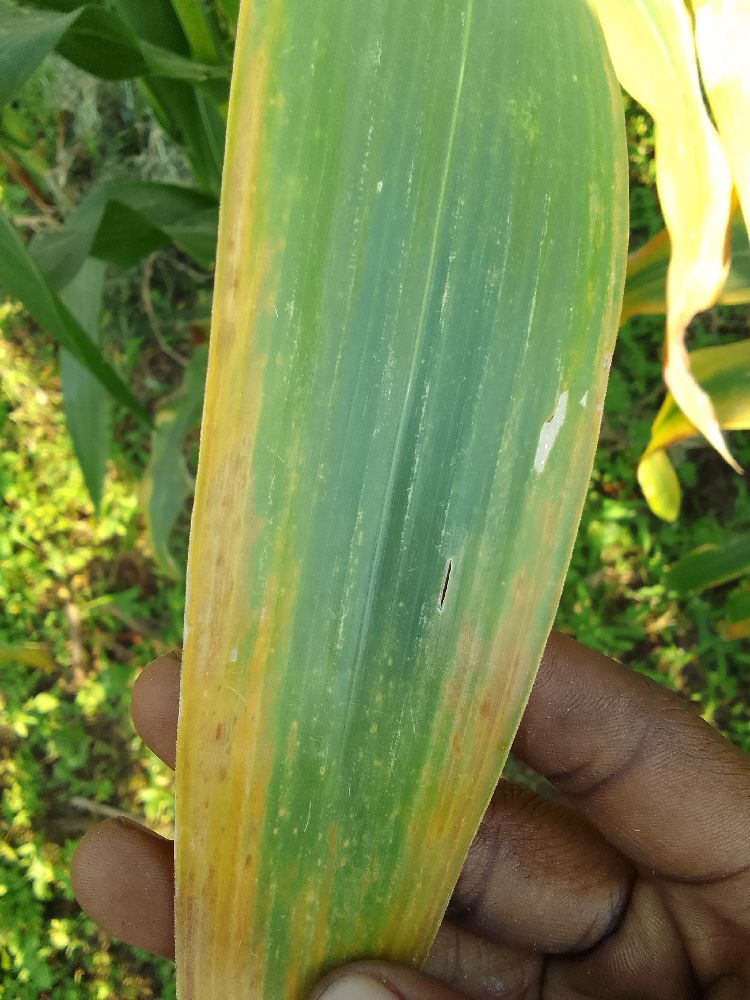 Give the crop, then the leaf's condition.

maize, maize lethal necrosis
